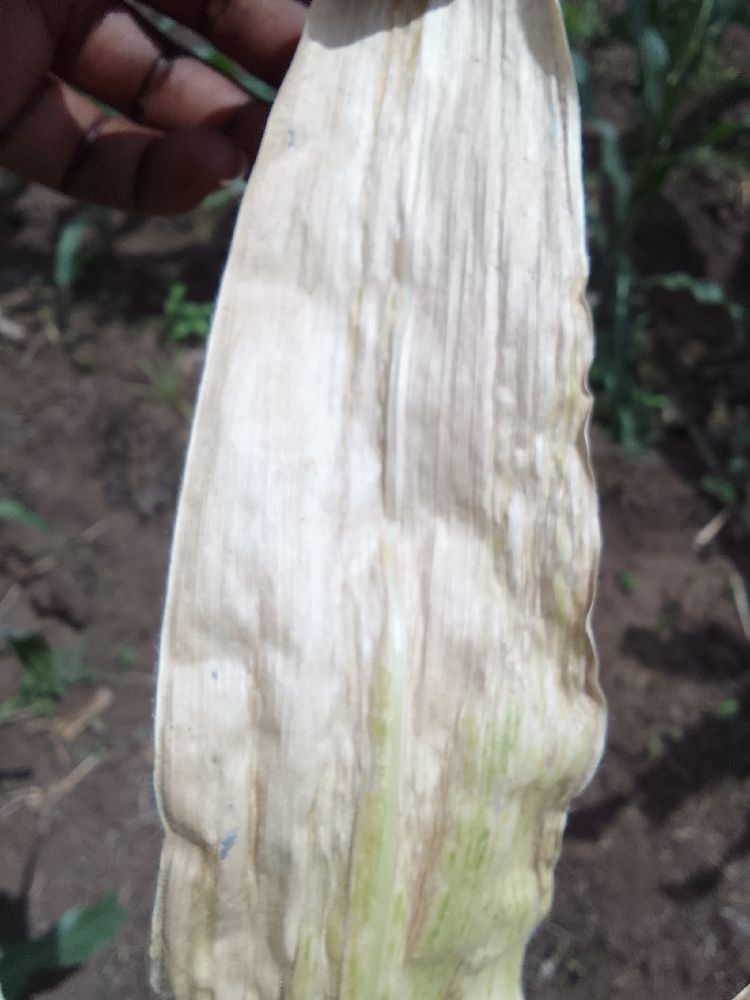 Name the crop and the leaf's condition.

maize, maize lethal necrosis
